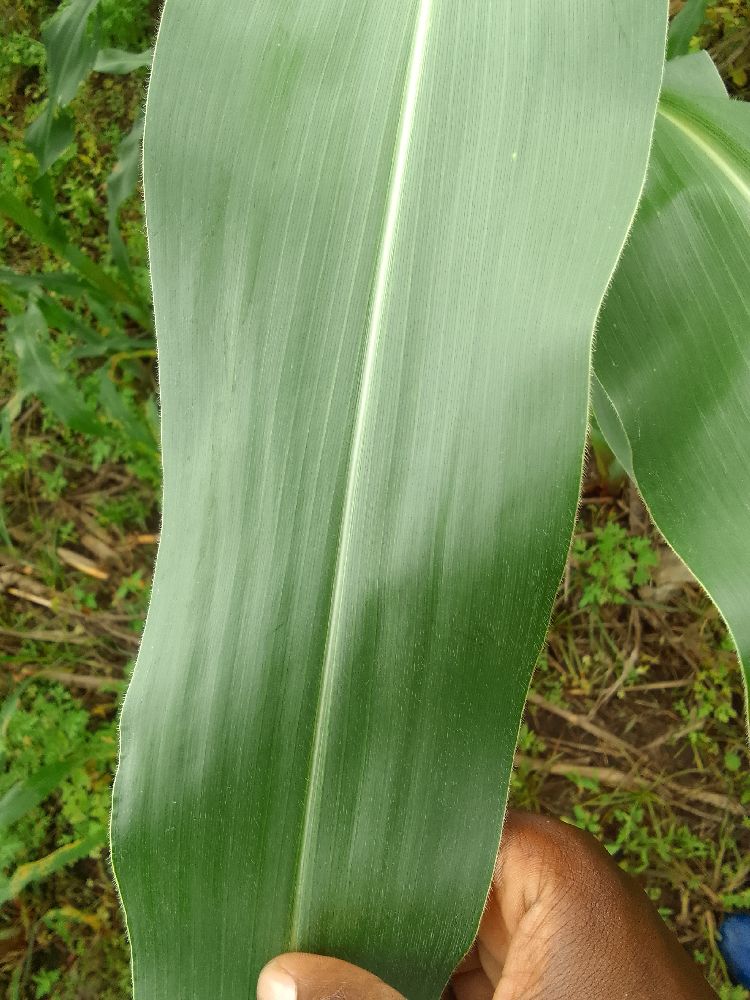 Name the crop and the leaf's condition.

maize, healthy
